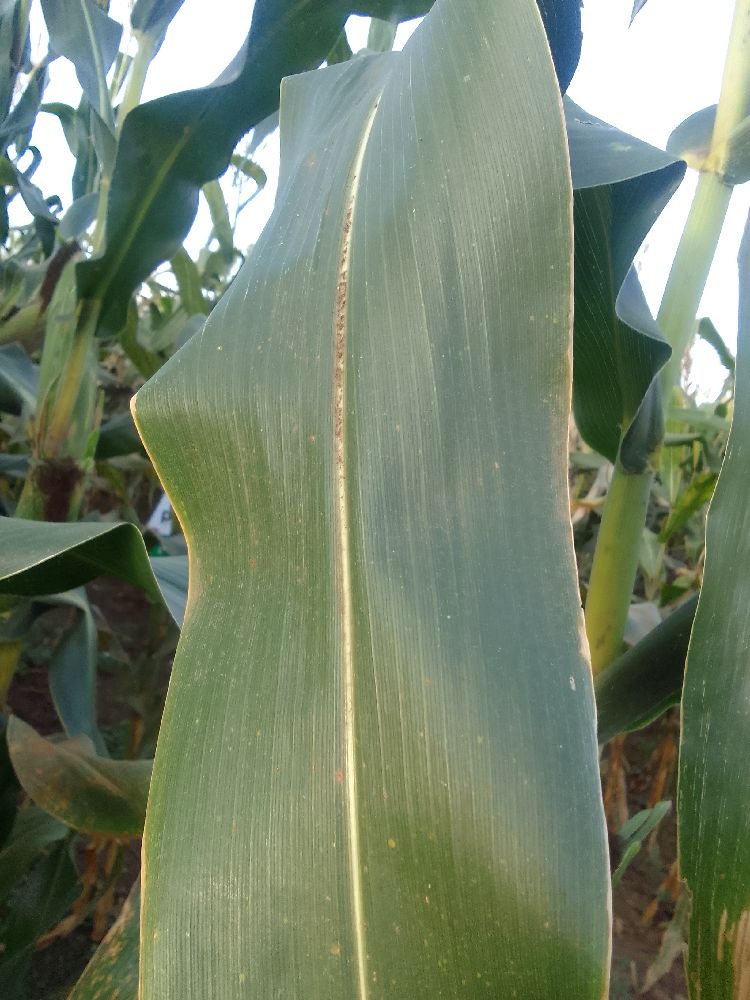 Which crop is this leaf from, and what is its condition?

maize, healthy
